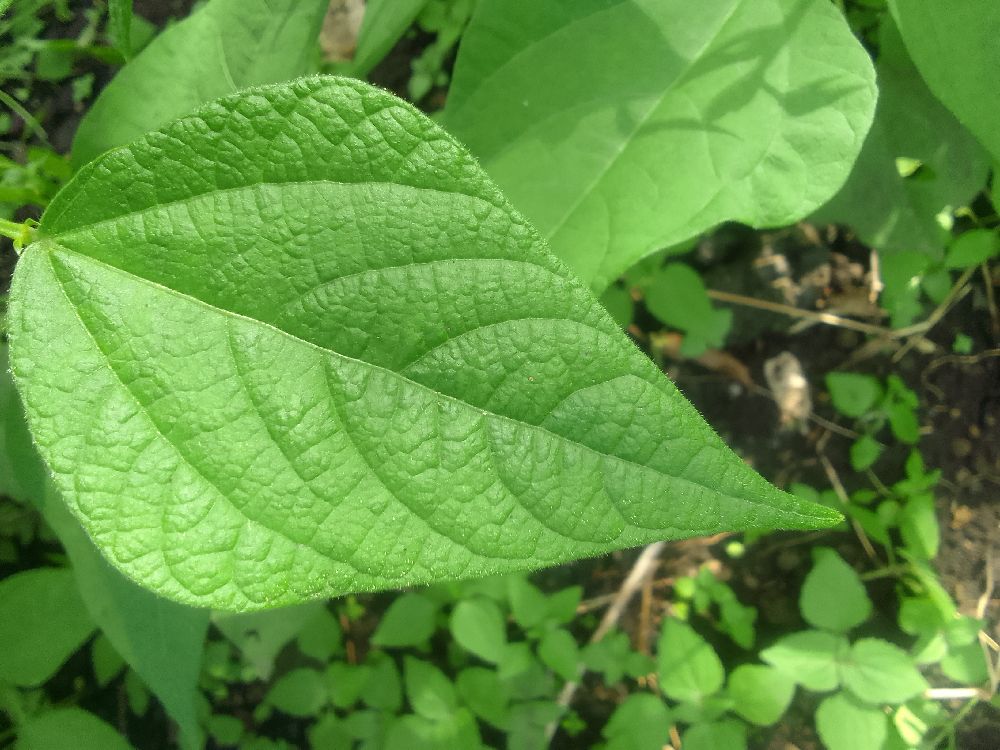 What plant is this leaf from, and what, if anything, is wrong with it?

common bean, healthy
